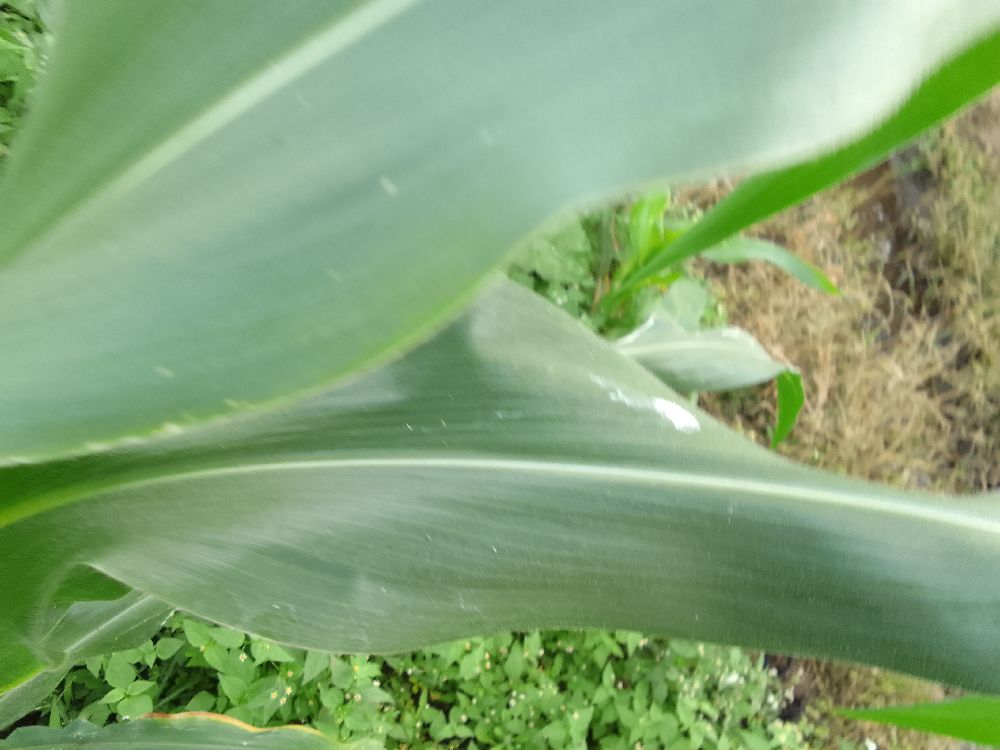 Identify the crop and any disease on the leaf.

maize, healthy
